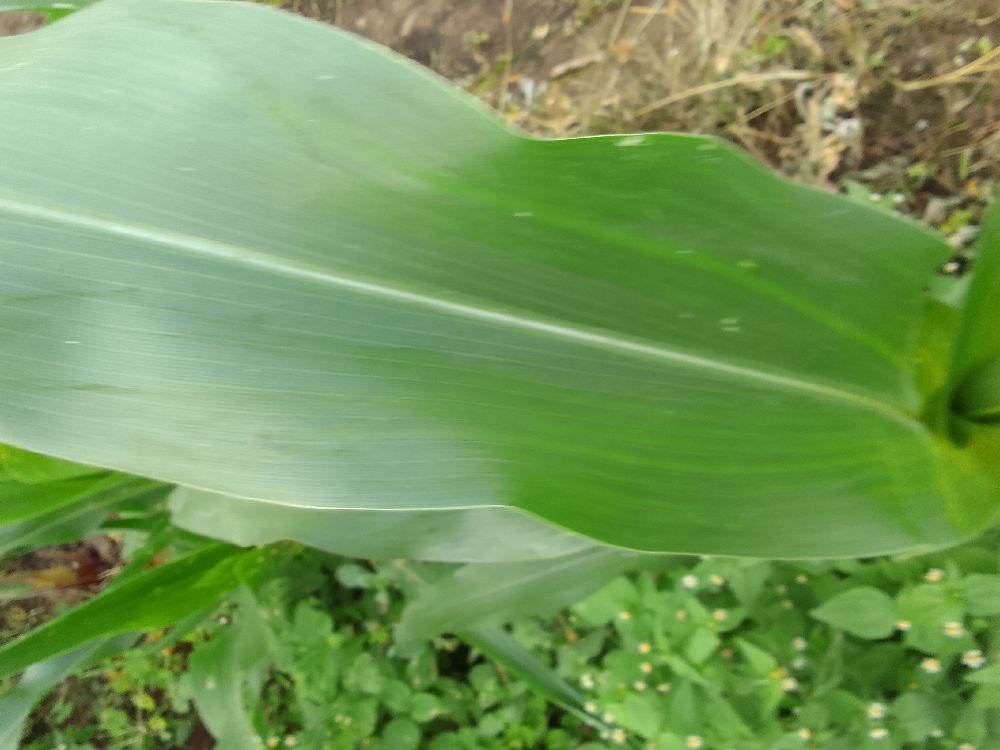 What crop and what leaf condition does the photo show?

maize, healthy
